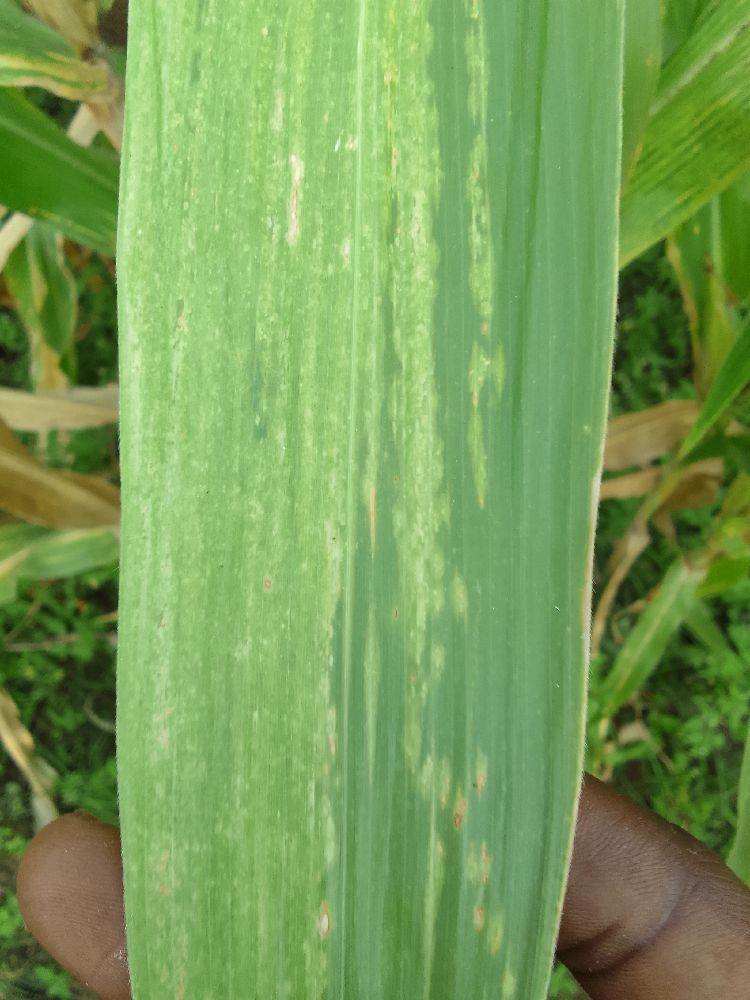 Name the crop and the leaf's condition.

maize, maize lethal necrosis
